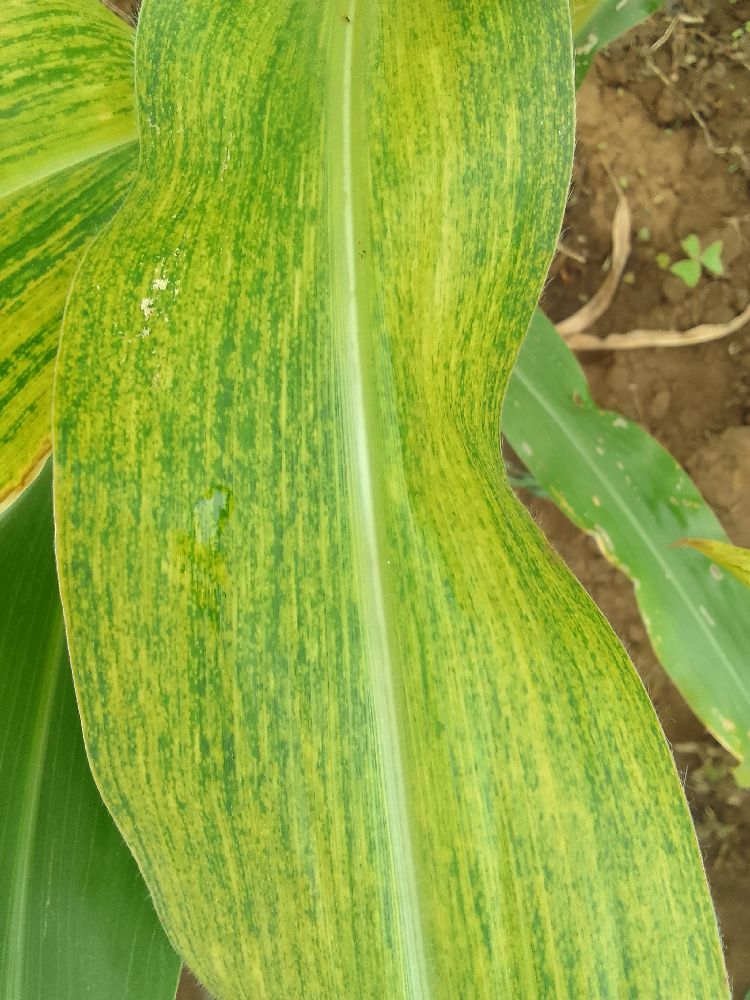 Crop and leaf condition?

maize, maize lethal necrosis
